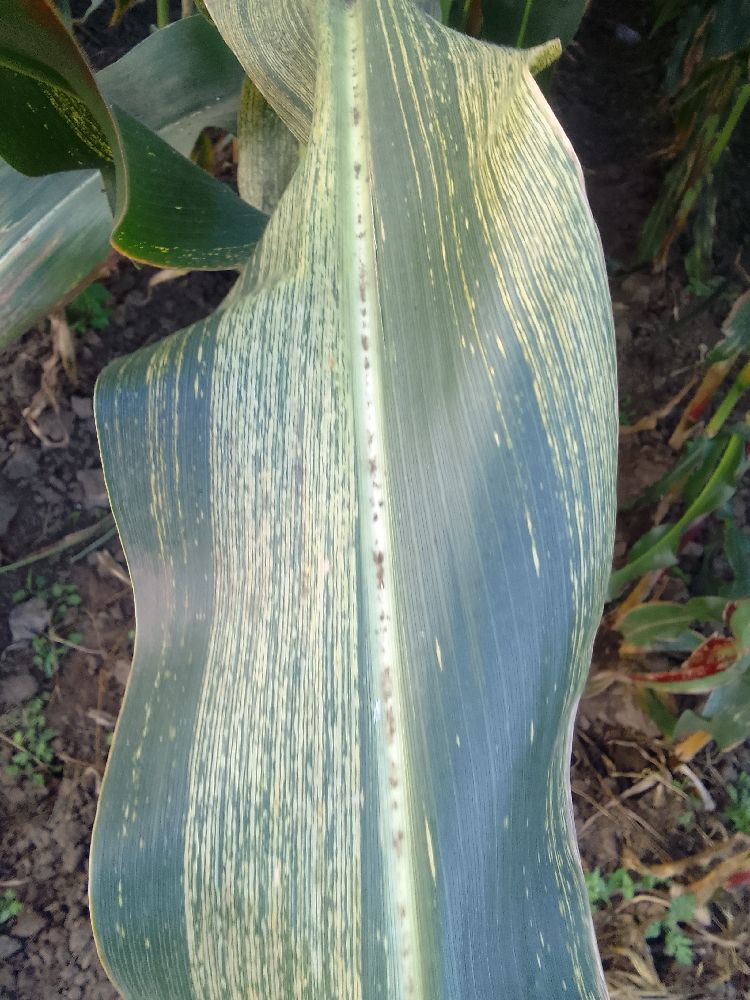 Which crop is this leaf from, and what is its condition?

maize, maize streak virus
